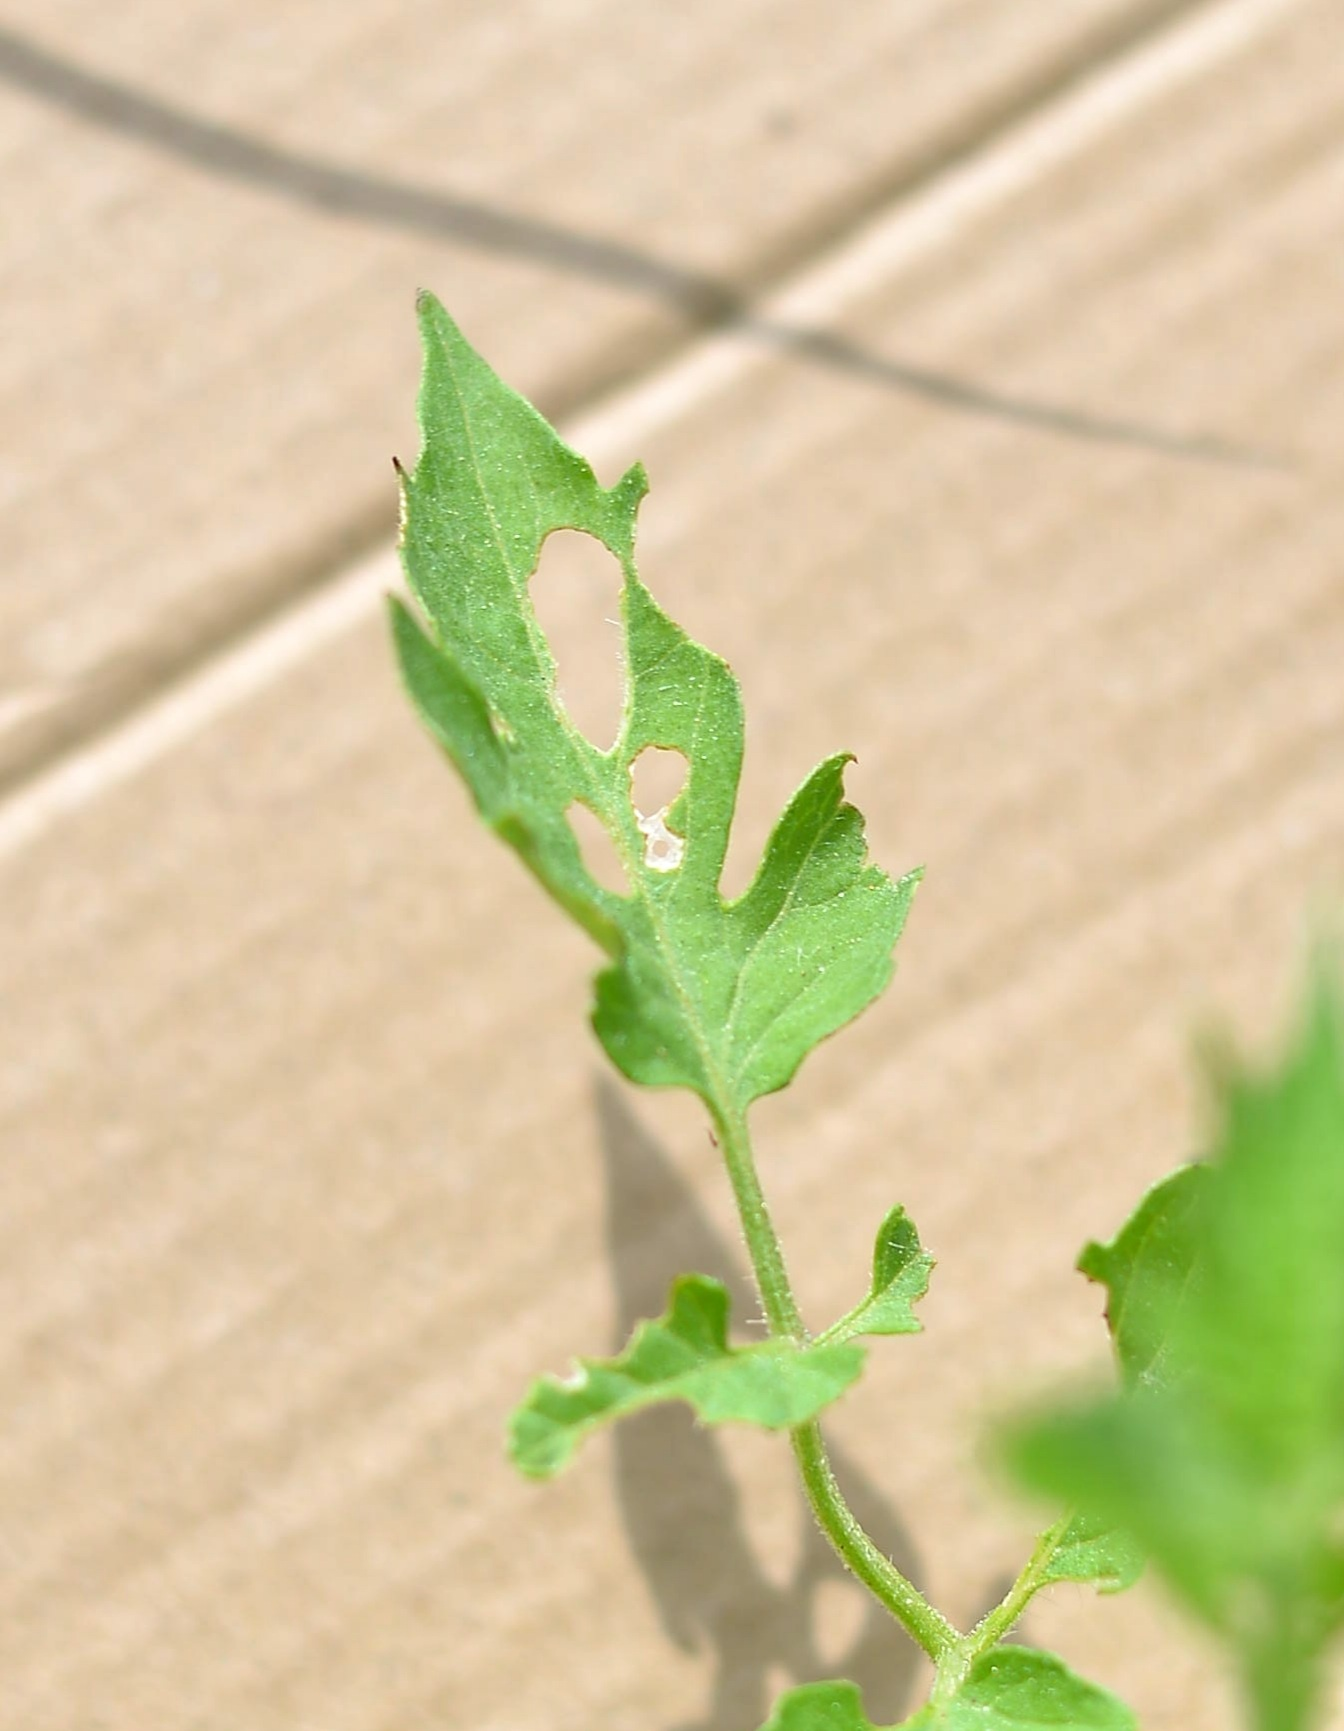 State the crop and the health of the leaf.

tomato, infected
